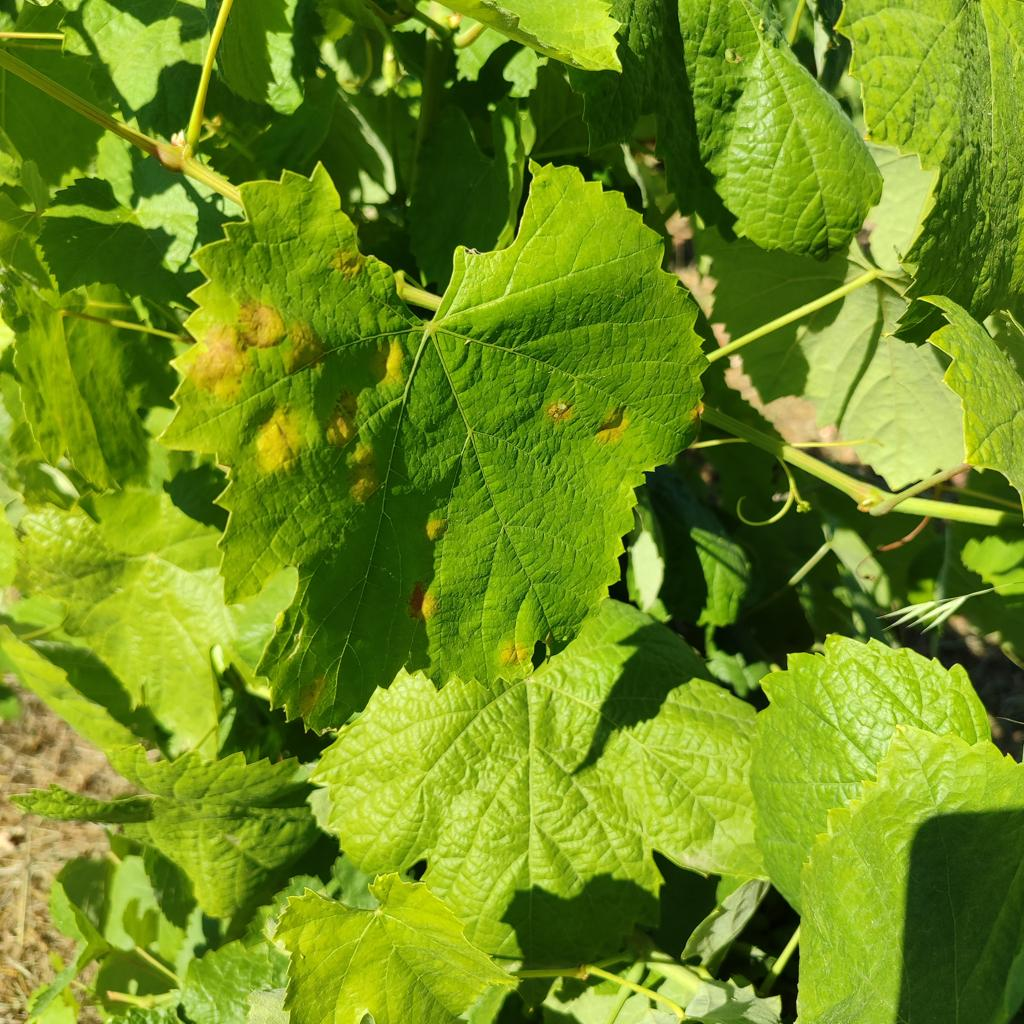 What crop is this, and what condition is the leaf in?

grapevine, downy mildew
